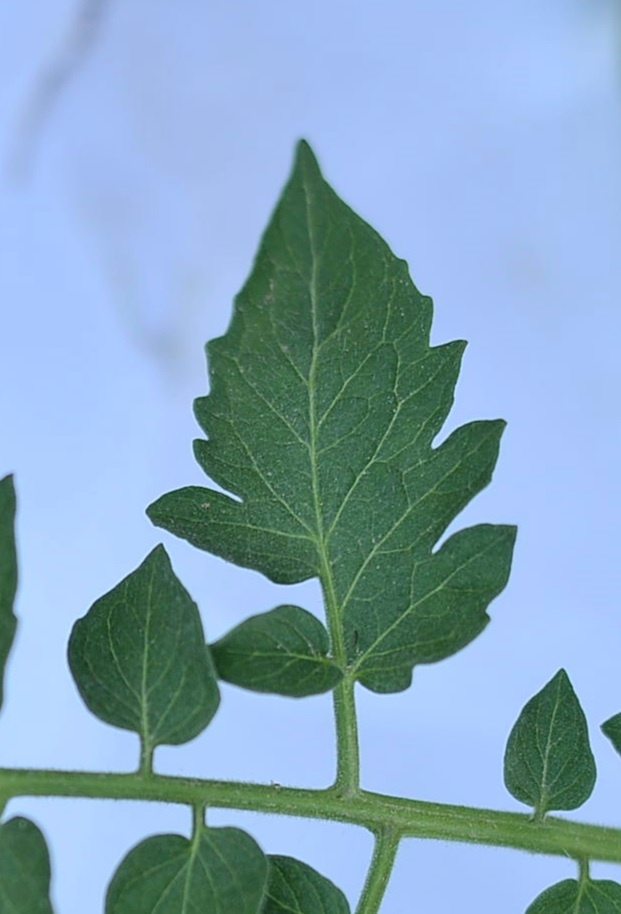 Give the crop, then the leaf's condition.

tomato, healthy
